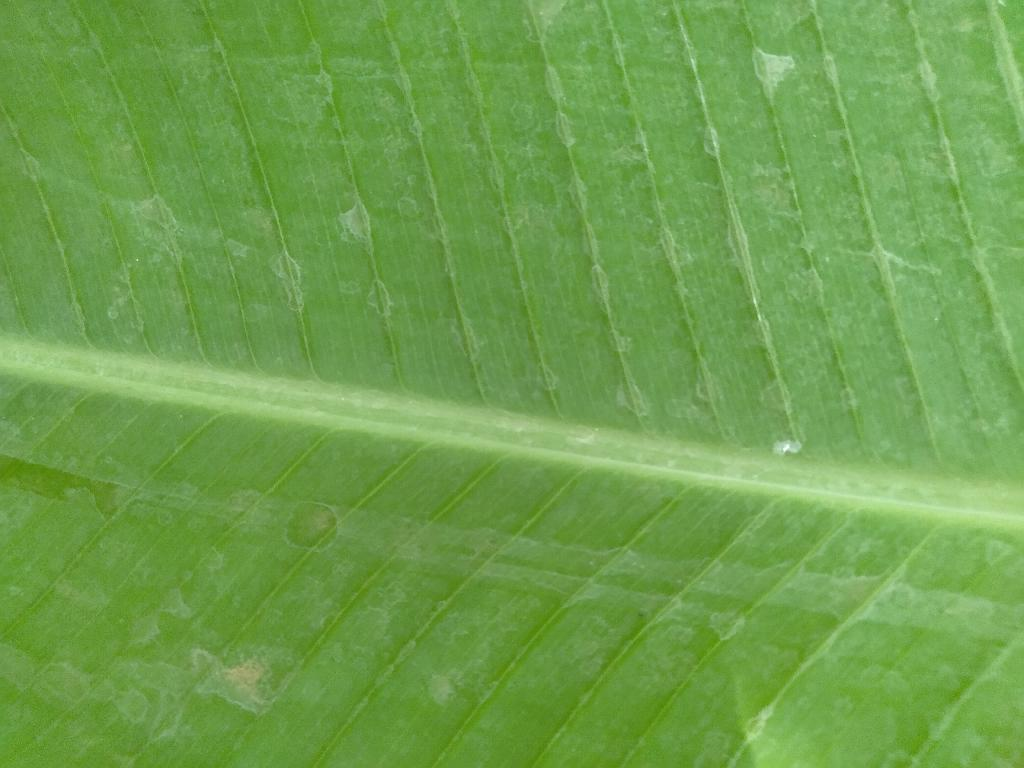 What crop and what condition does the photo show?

banana, healthy
